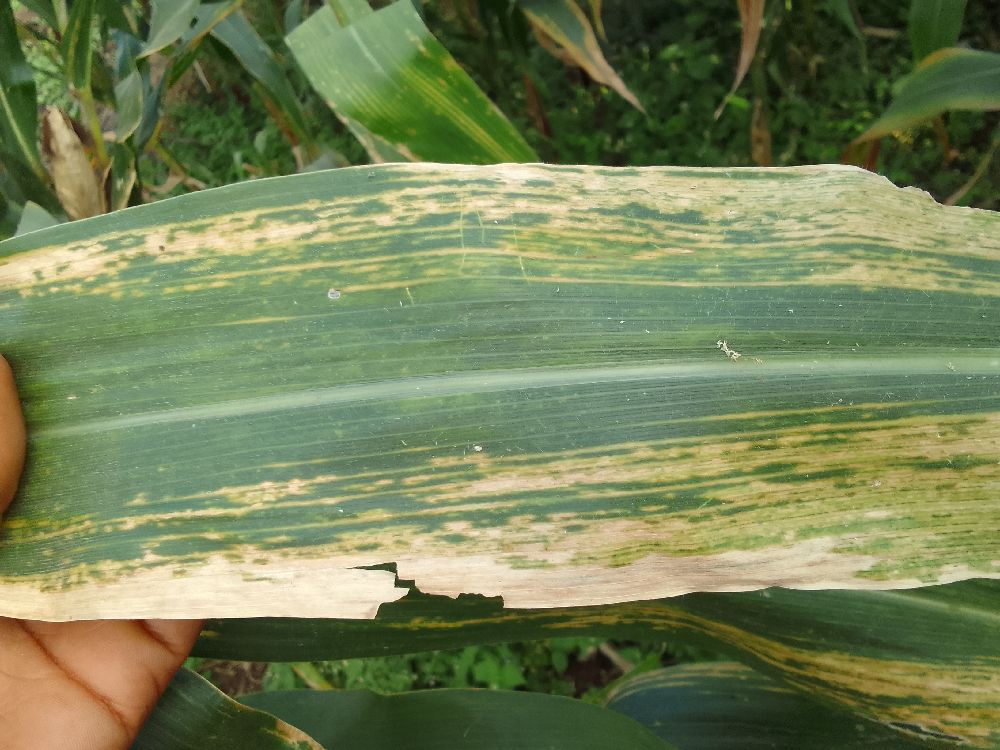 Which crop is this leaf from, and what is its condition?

maize, maize lethal necrosis
